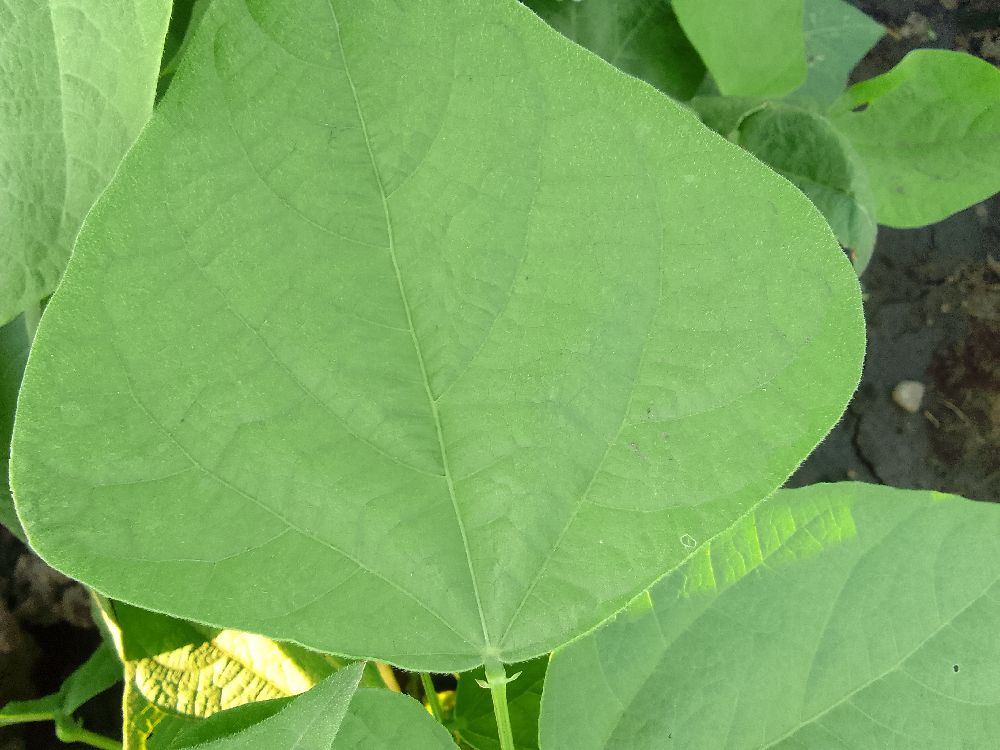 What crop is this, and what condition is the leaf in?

common bean, healthy
